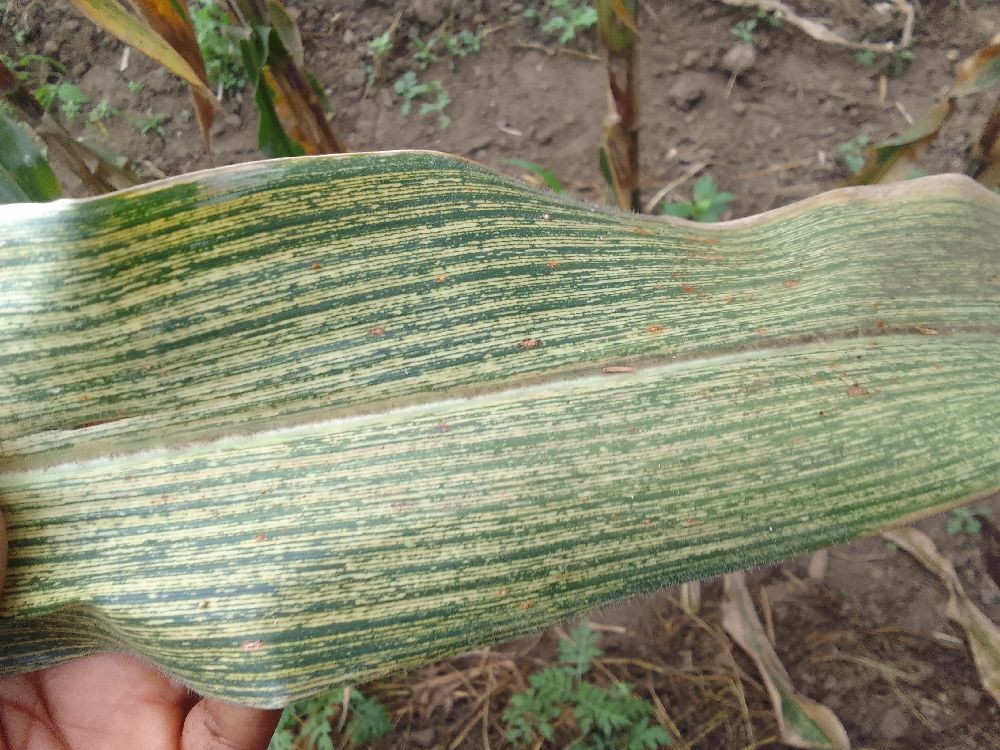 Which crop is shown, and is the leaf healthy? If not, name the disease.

maize, maize streak virus
